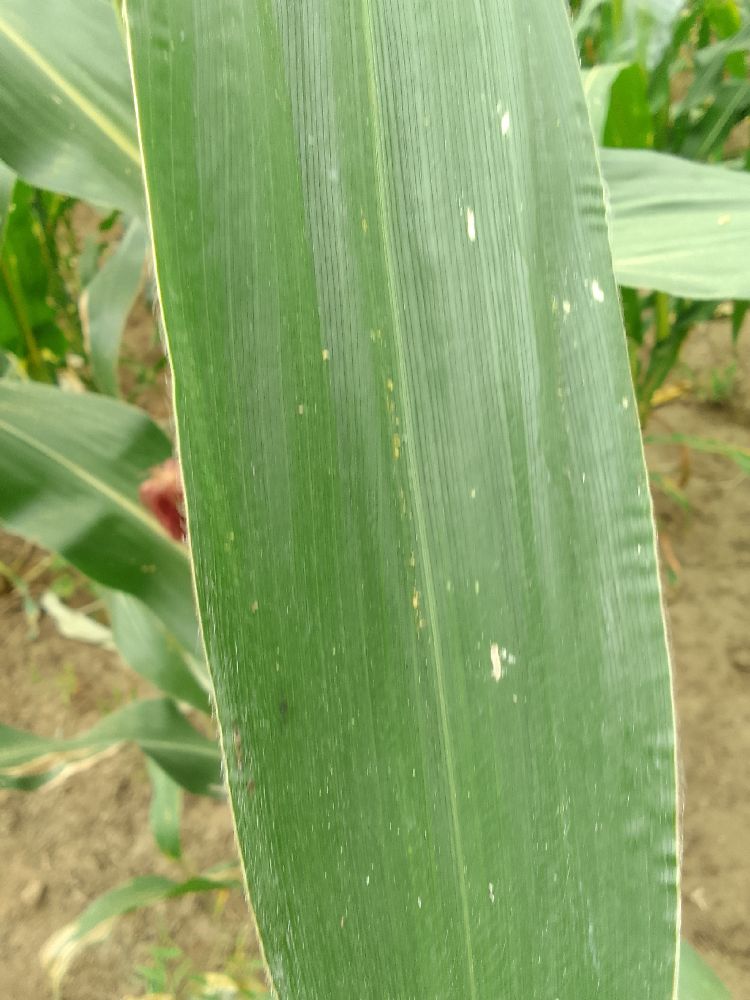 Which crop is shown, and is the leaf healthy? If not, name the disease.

maize, healthy
